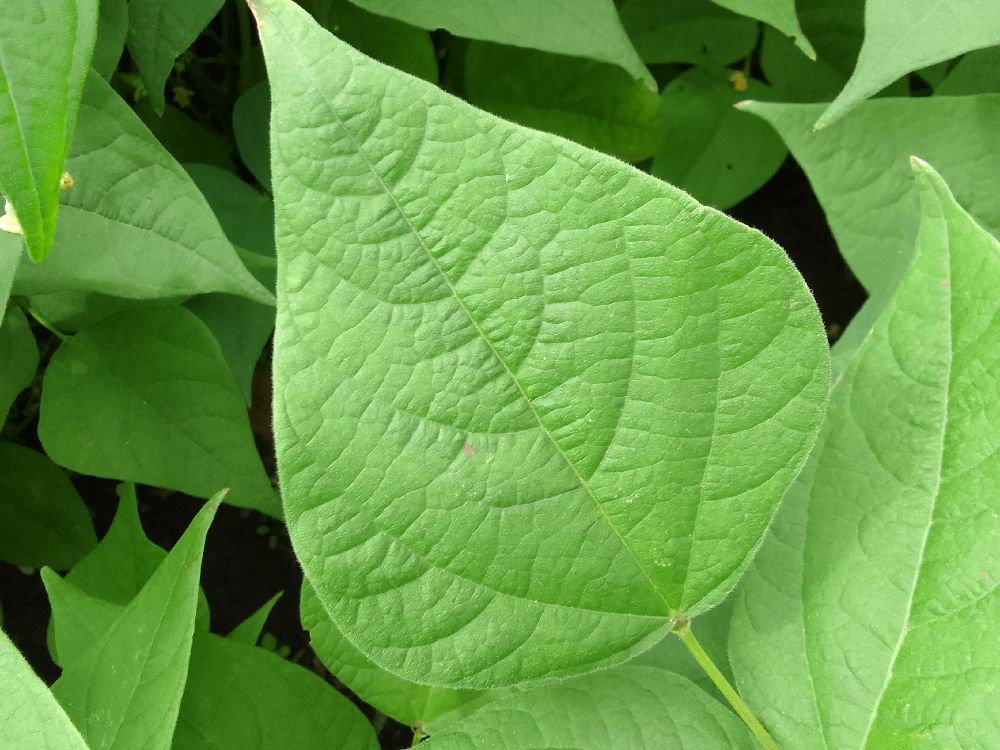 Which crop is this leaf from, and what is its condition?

common bean, healthy
